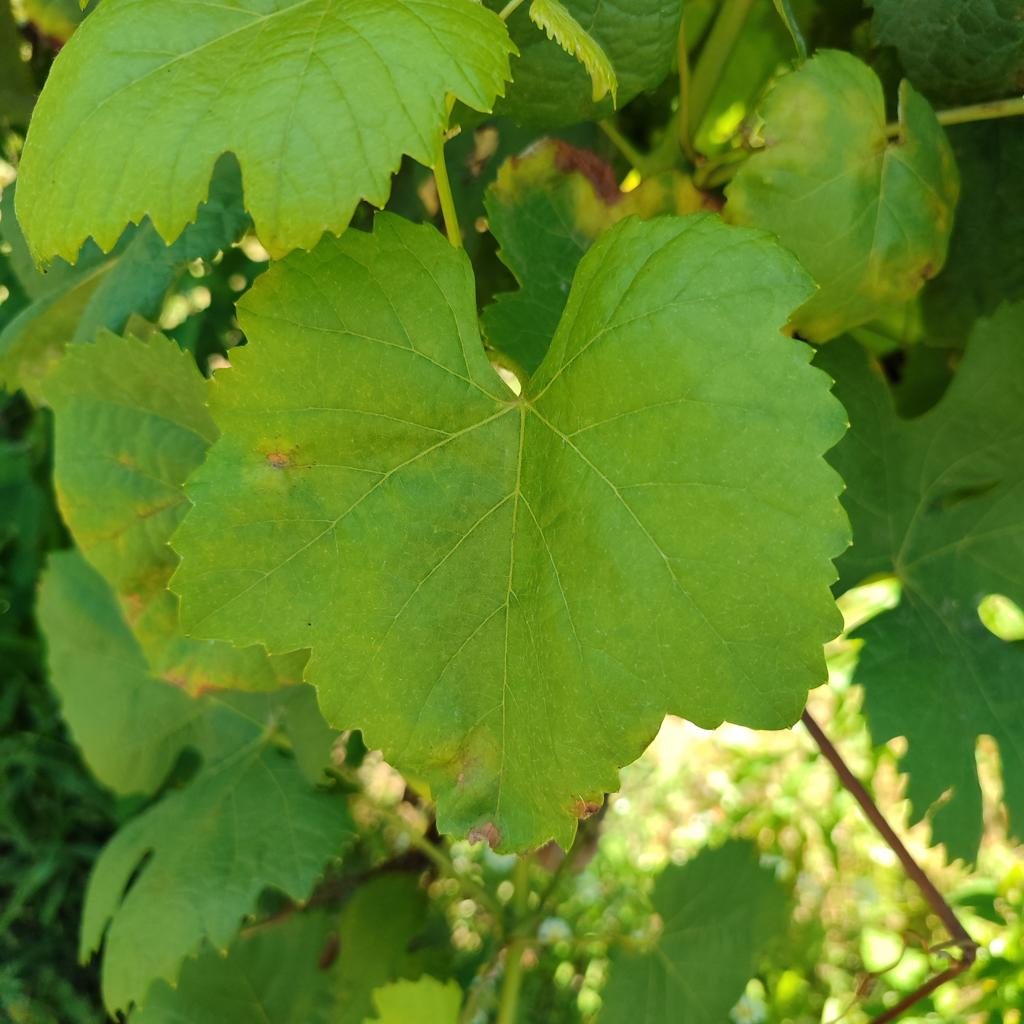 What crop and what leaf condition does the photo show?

grapevine, downy mildew
